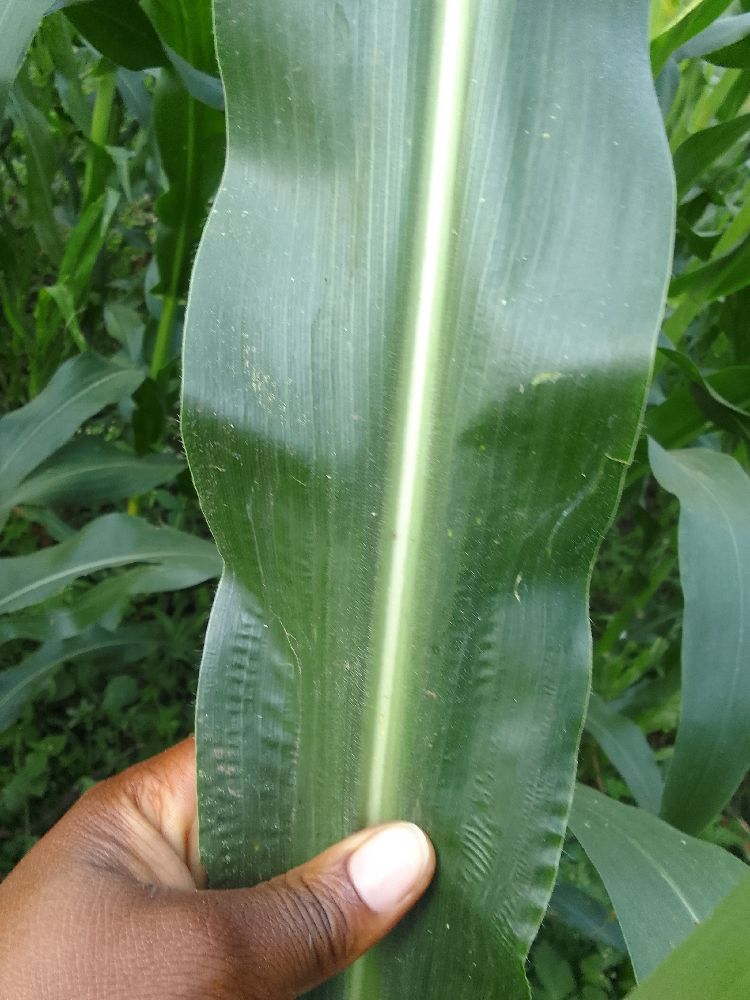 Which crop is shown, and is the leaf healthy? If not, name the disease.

maize, healthy
